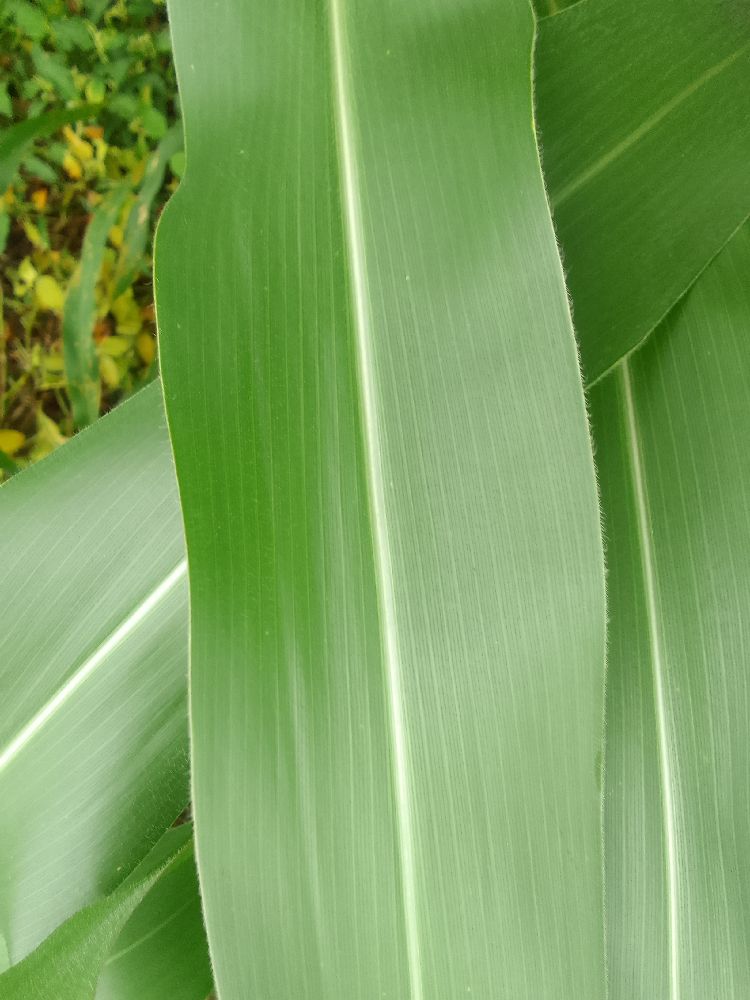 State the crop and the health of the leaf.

maize, healthy
